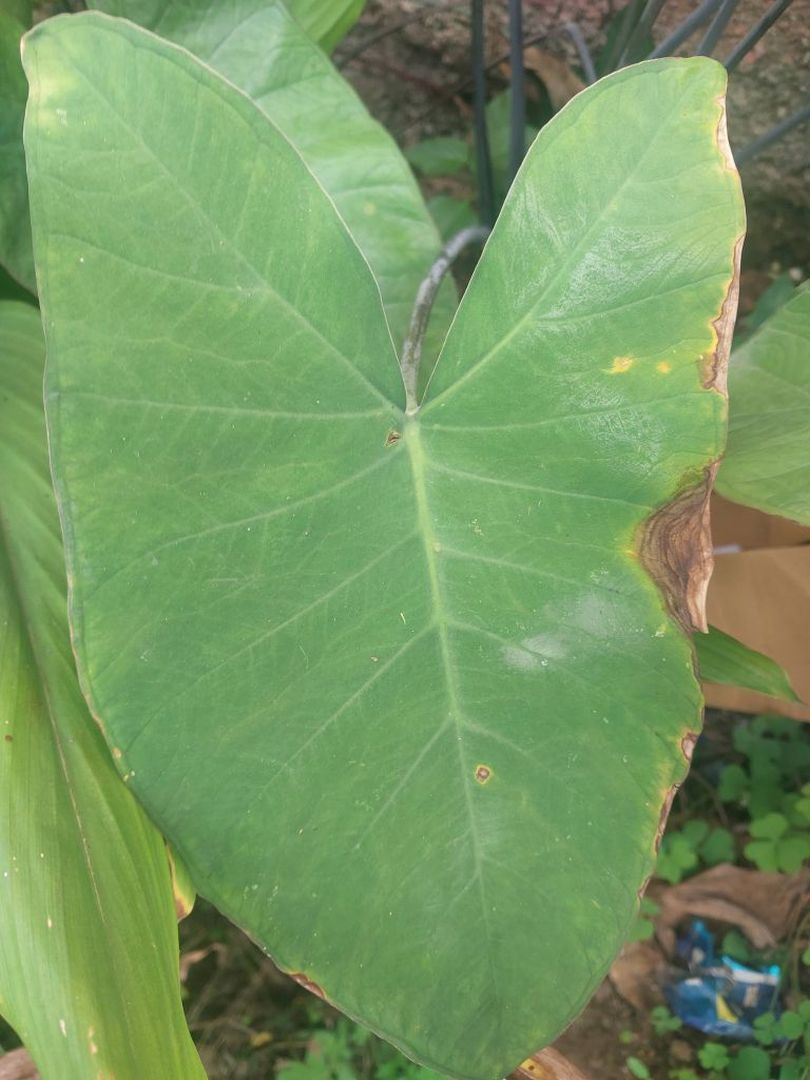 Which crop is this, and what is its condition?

taro, leaf blight
